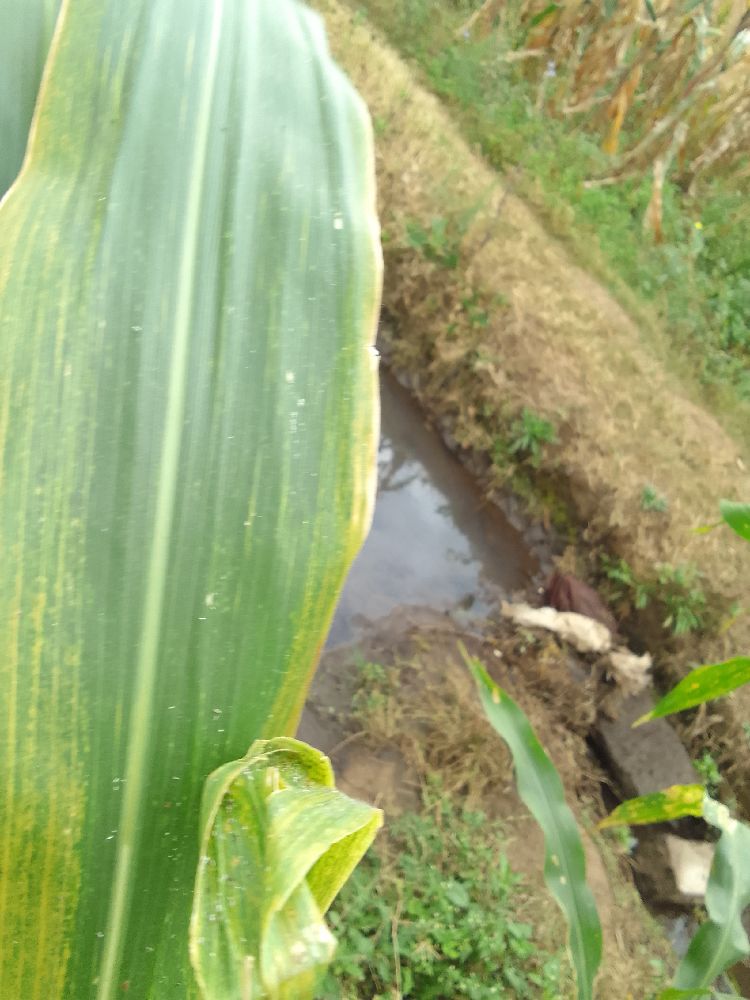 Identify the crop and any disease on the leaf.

maize, maize lethal necrosis
